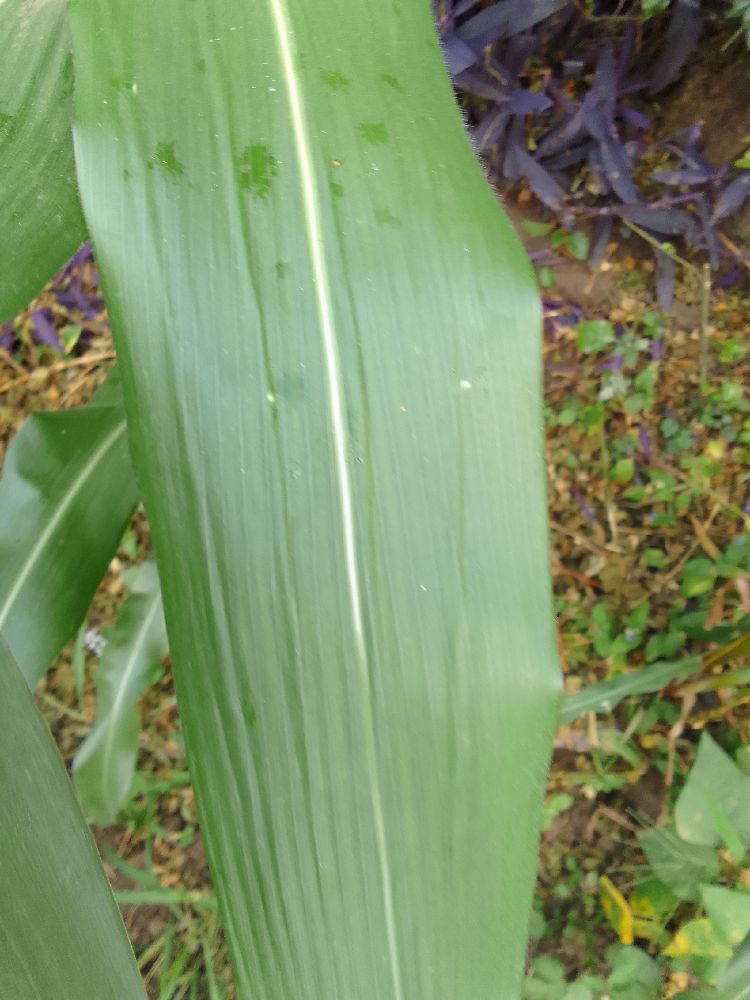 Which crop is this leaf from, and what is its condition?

maize, healthy
